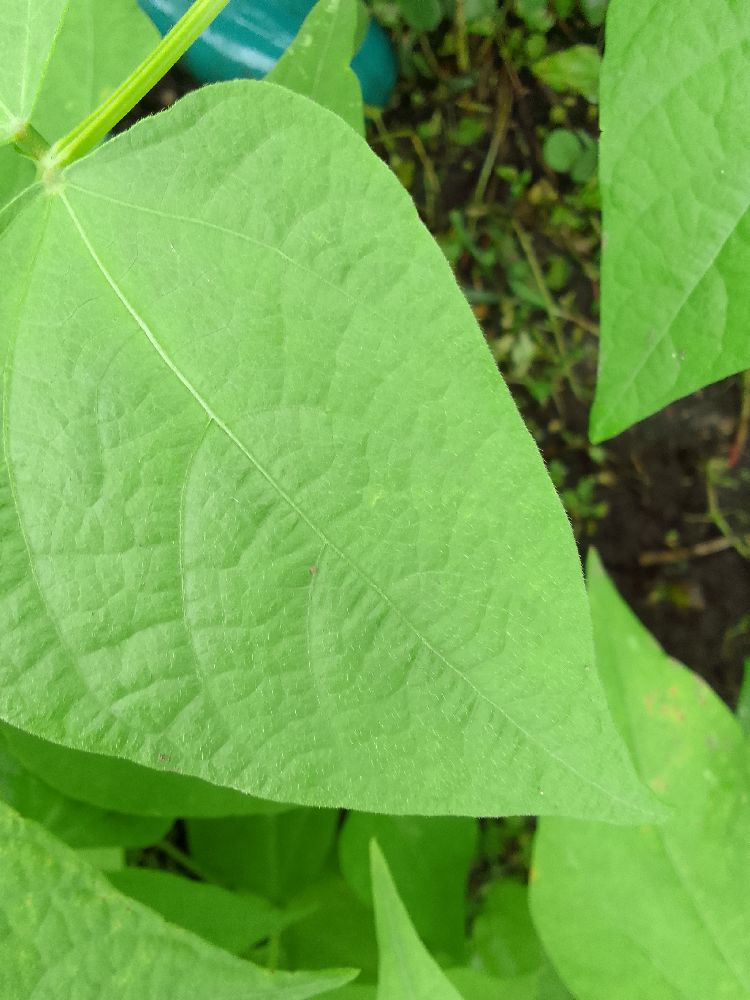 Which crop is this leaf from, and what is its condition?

common bean, healthy
